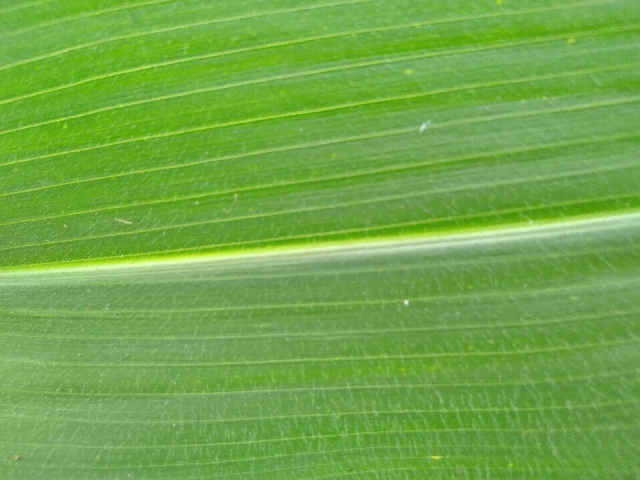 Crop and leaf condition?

maize, healthy
